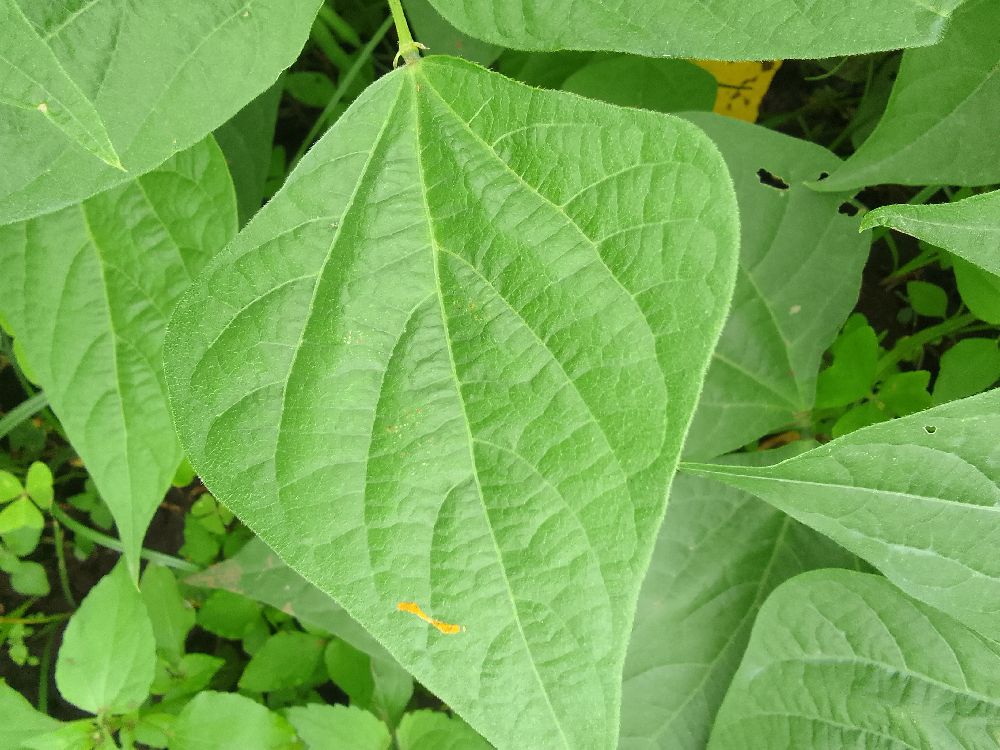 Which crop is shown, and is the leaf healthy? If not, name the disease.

common bean, healthy
